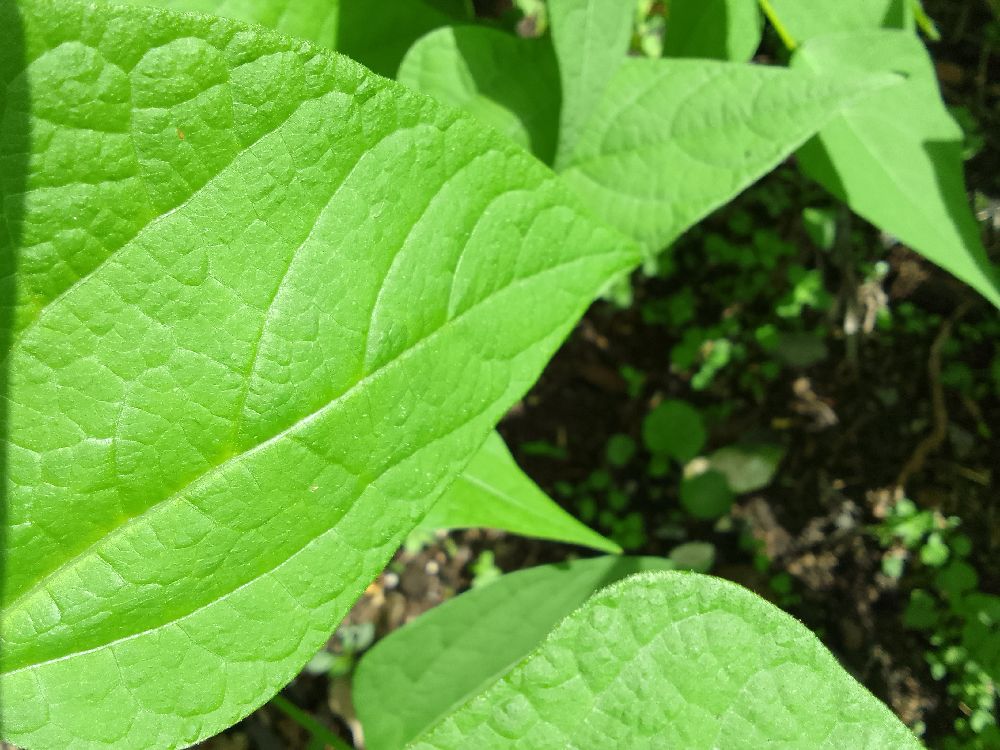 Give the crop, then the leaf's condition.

common bean, healthy
